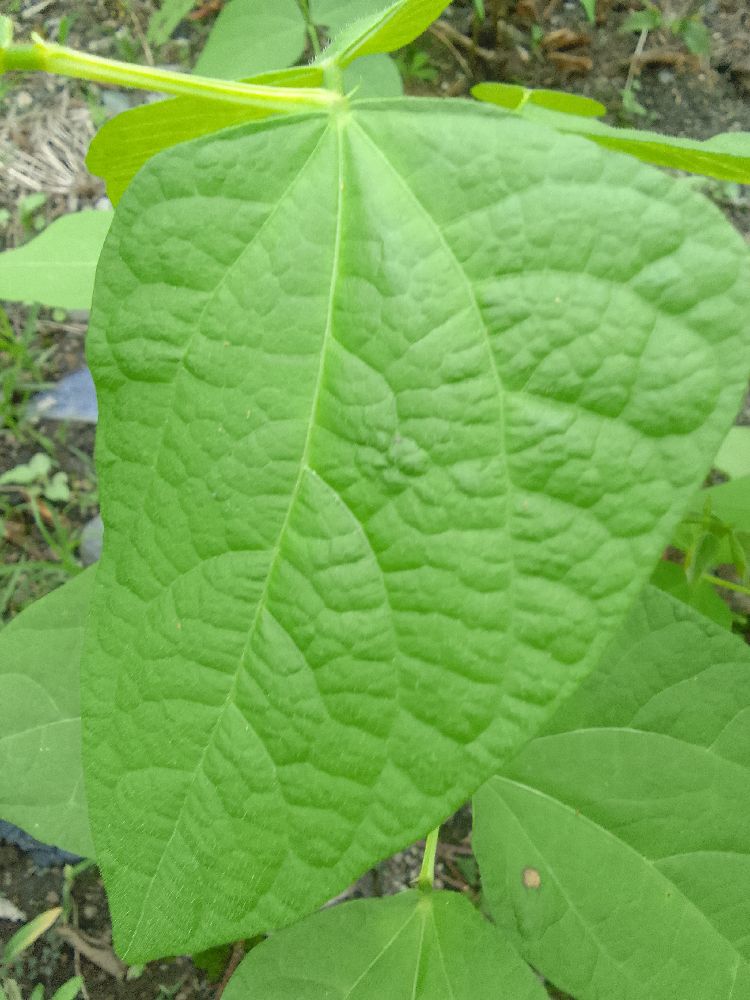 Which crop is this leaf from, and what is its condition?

common bean, healthy
